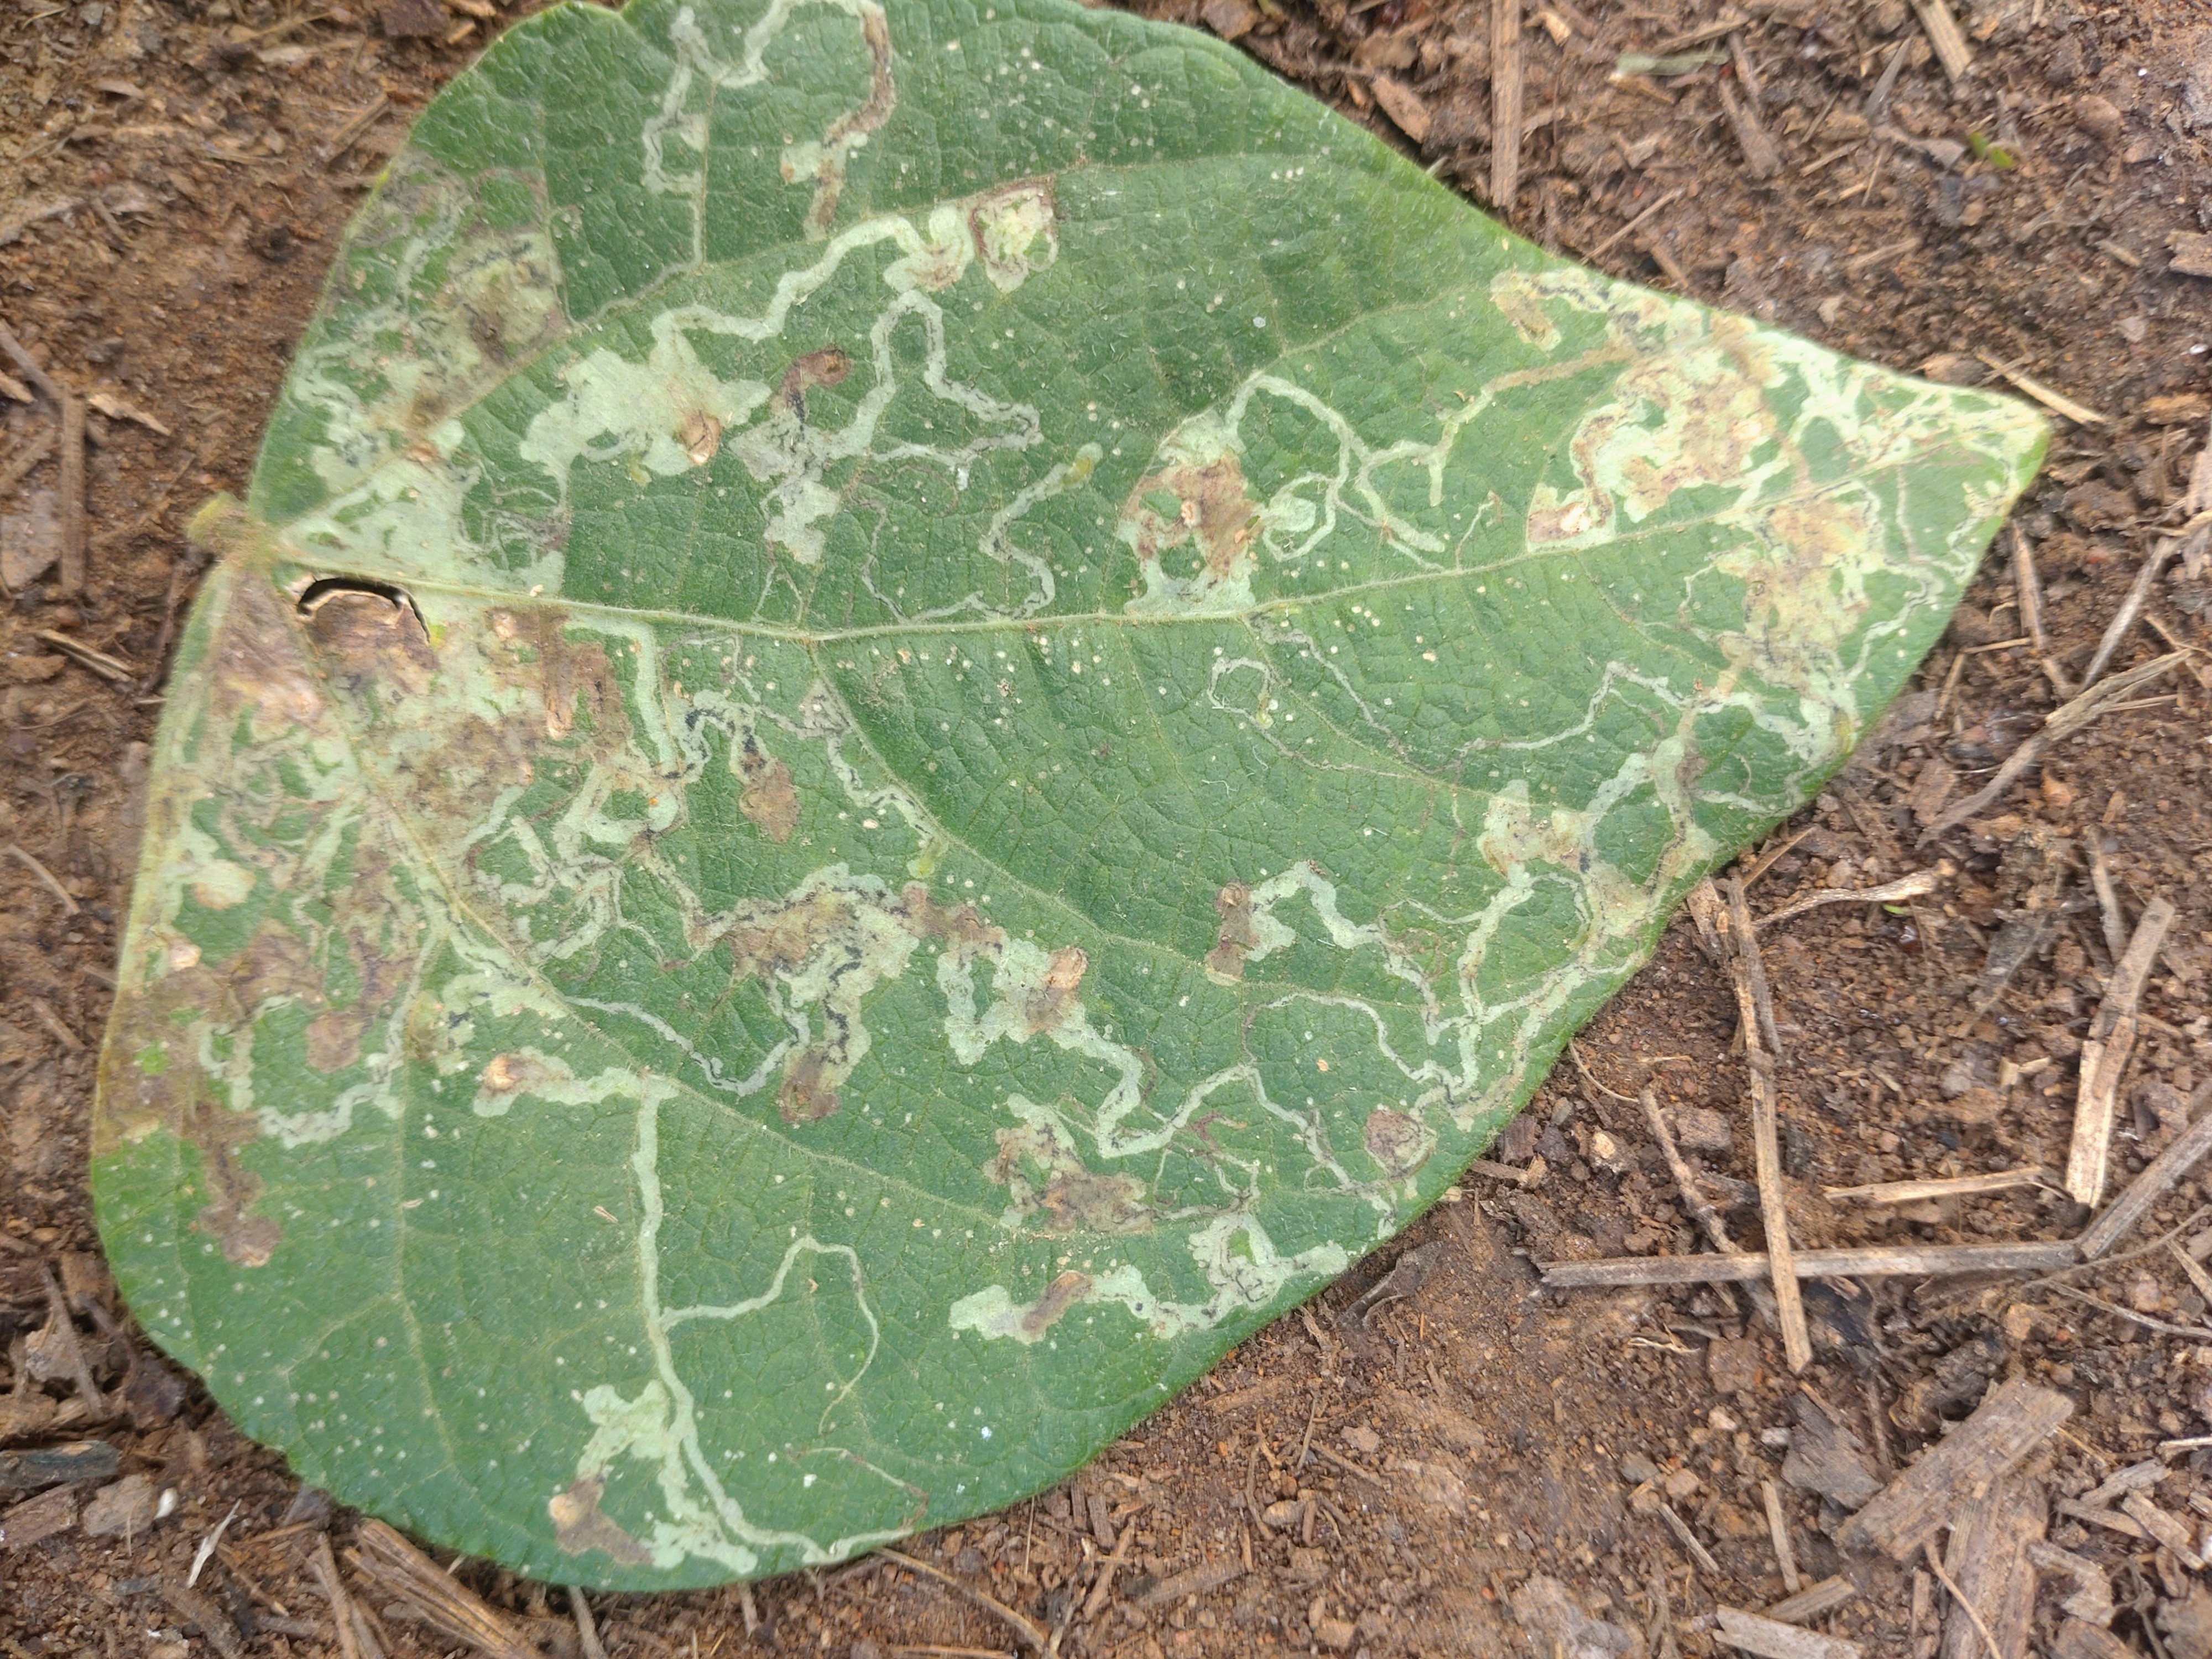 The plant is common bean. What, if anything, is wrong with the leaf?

anthracnose
